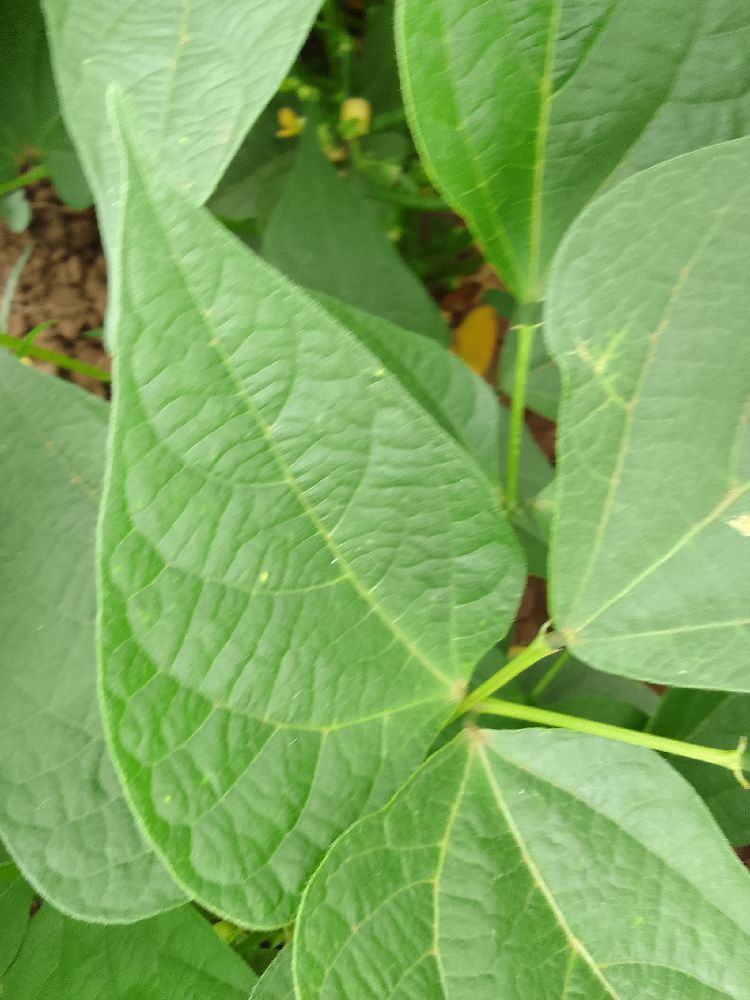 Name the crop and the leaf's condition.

common bean, healthy
